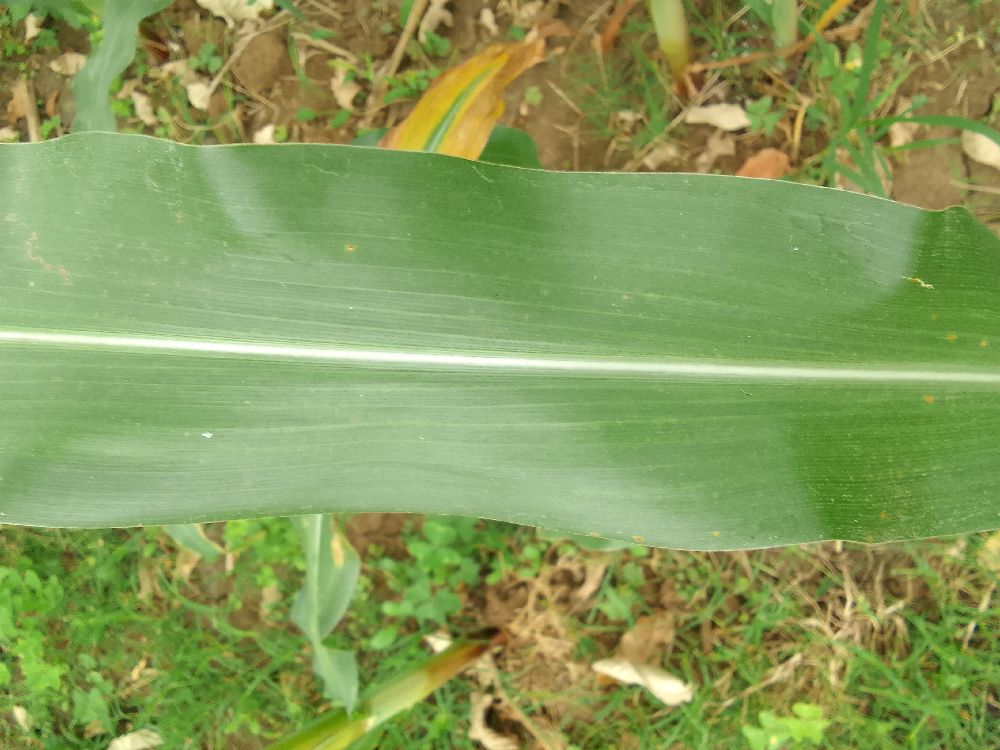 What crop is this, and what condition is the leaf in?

maize, healthy
